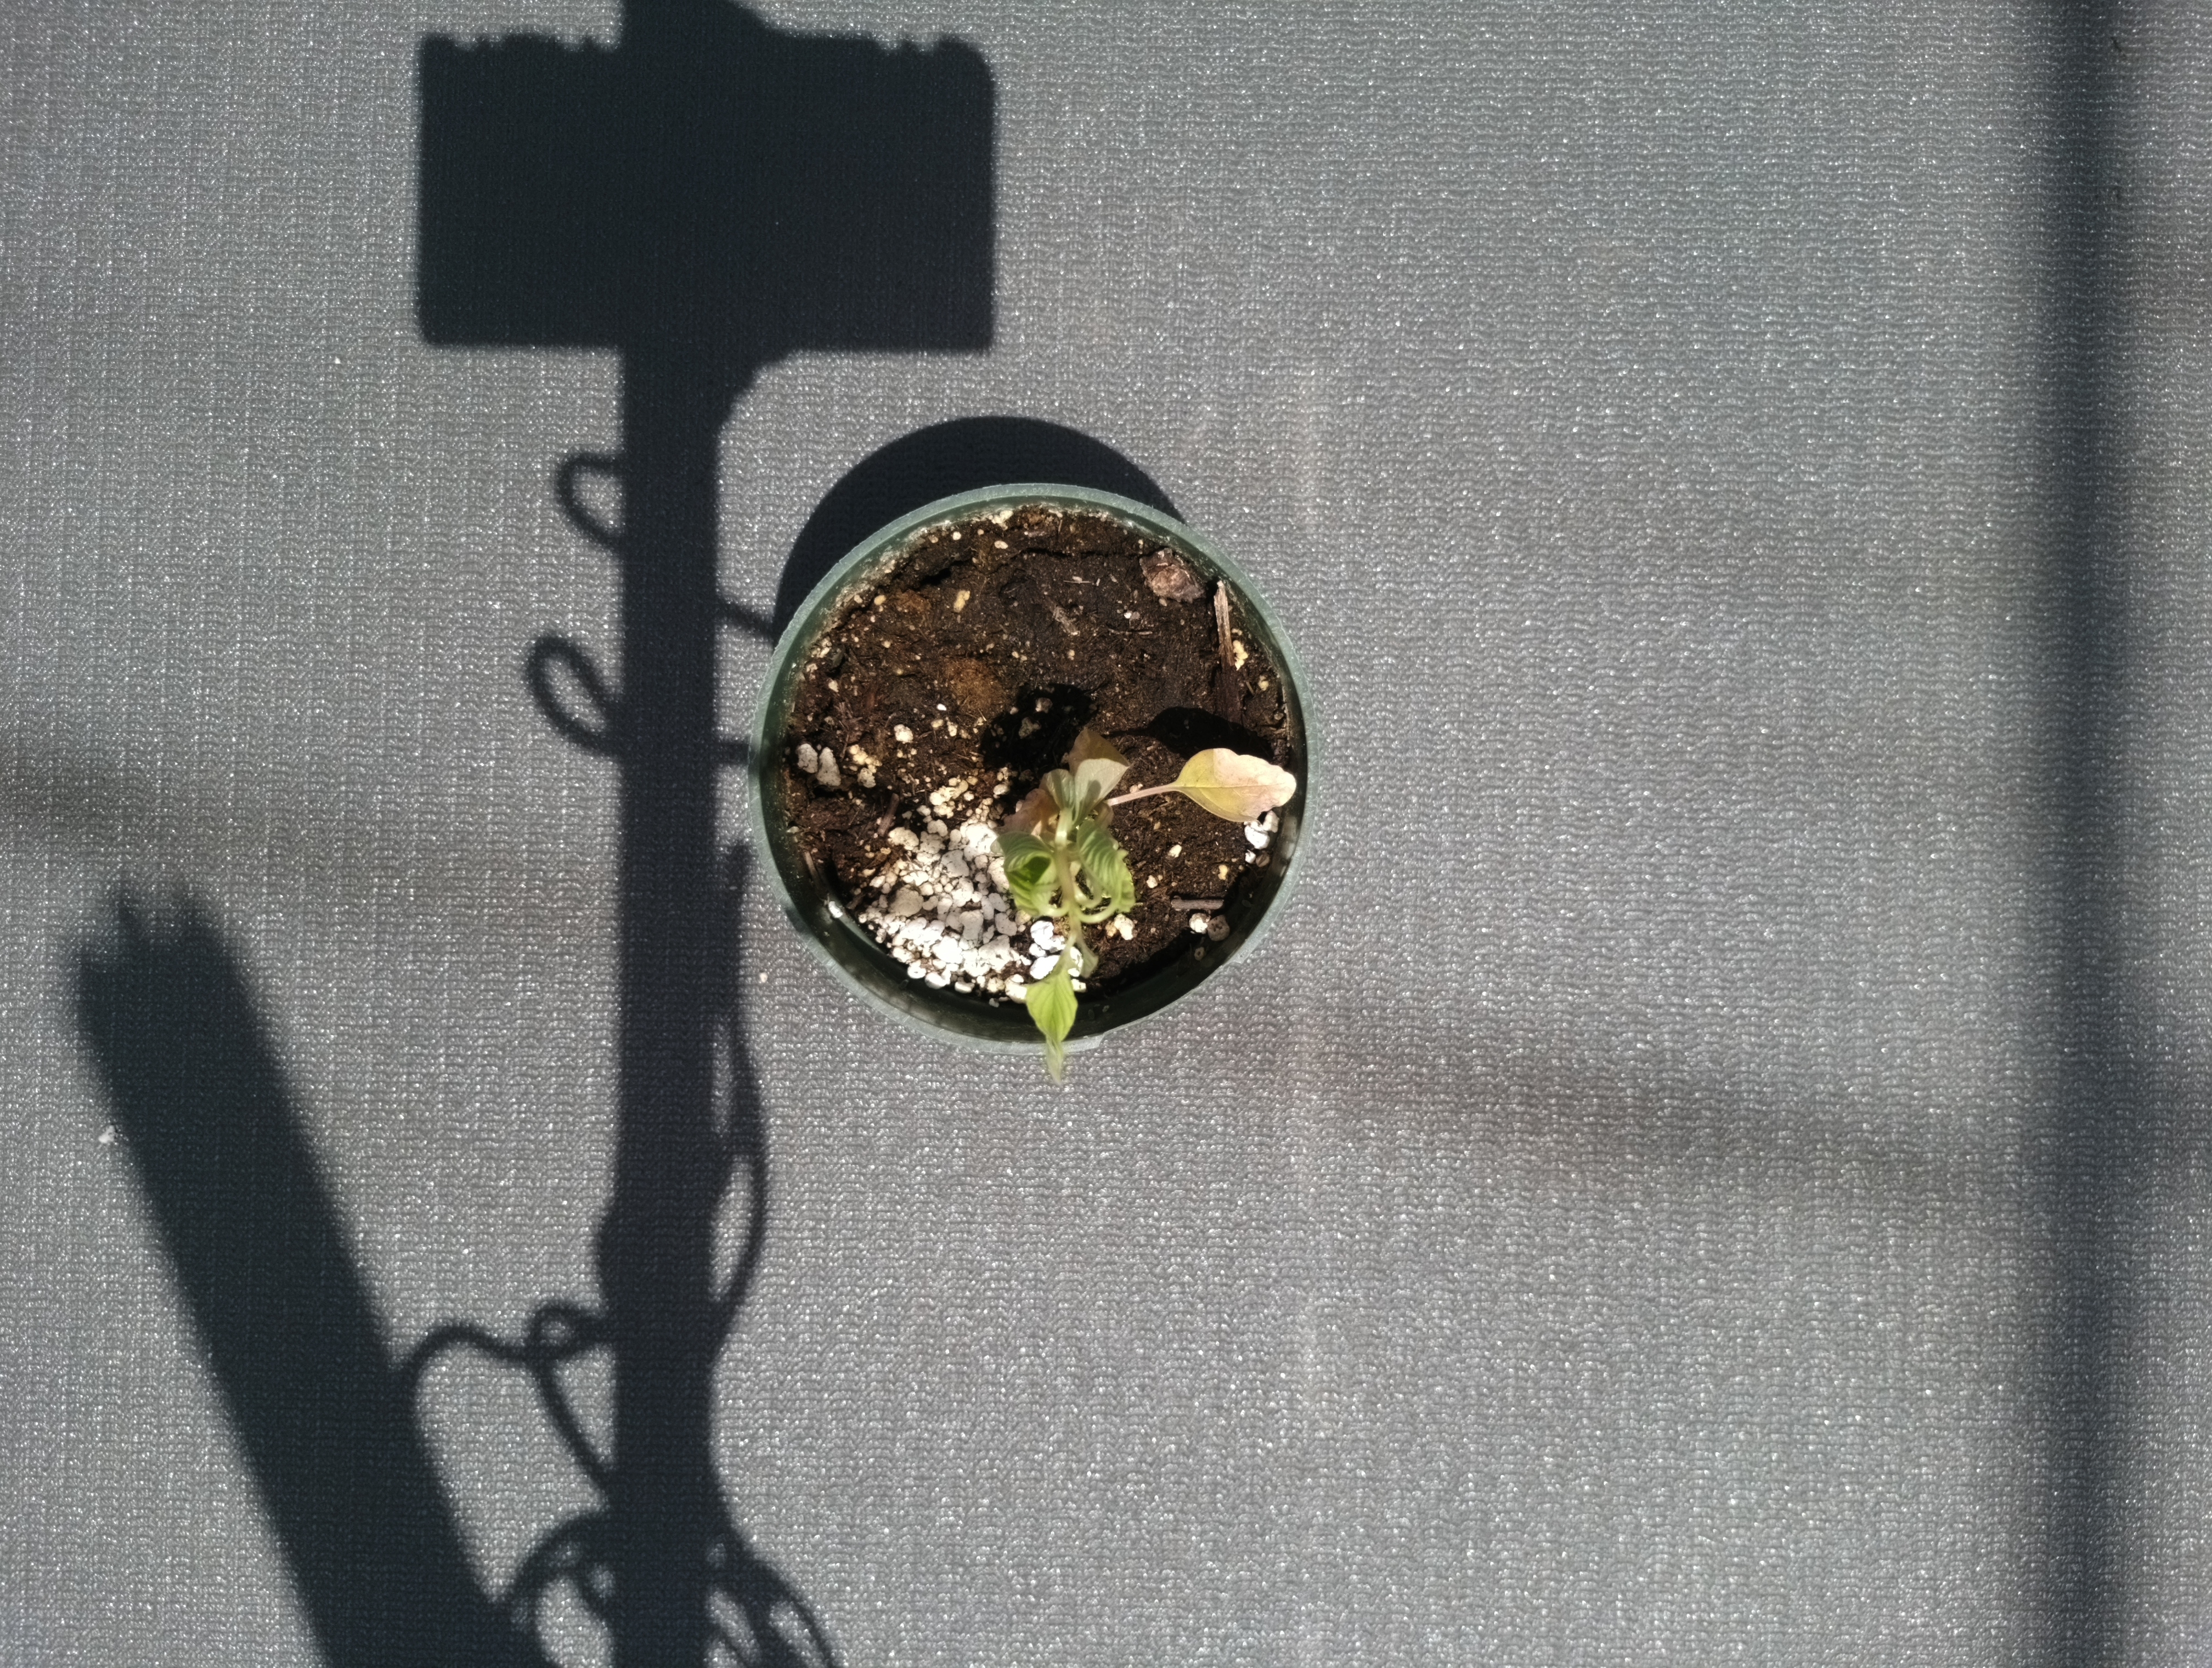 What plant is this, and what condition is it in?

waterhemp, epinasty
